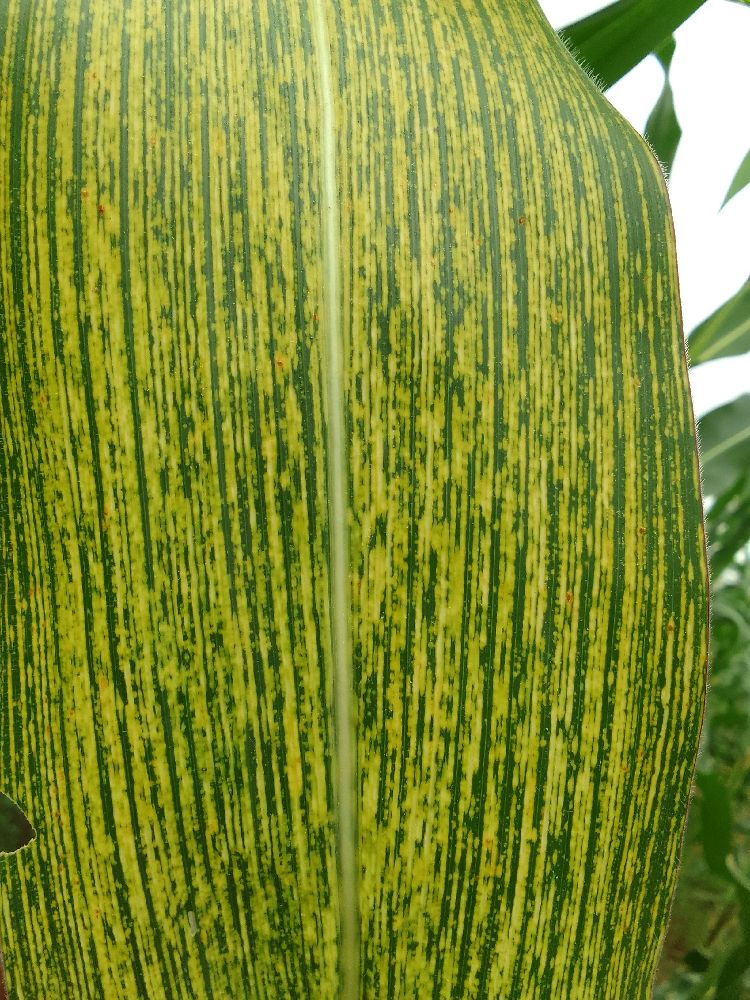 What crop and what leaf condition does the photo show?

maize, maize streak virus
